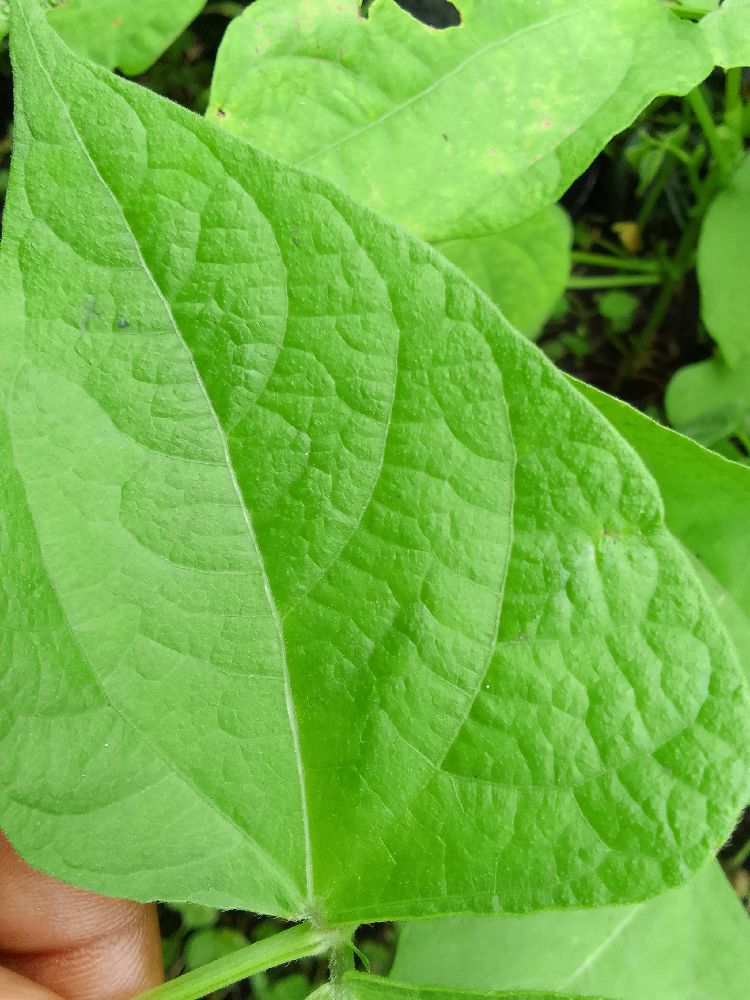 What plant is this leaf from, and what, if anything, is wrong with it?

common bean, healthy
